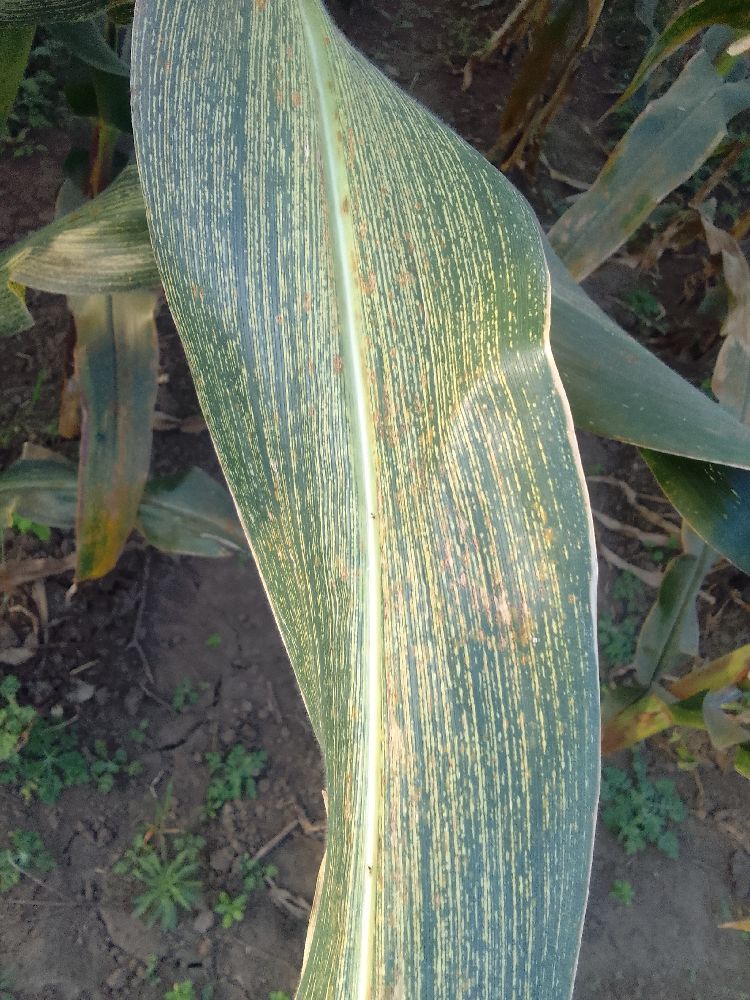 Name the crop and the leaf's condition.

maize, maize streak virus
